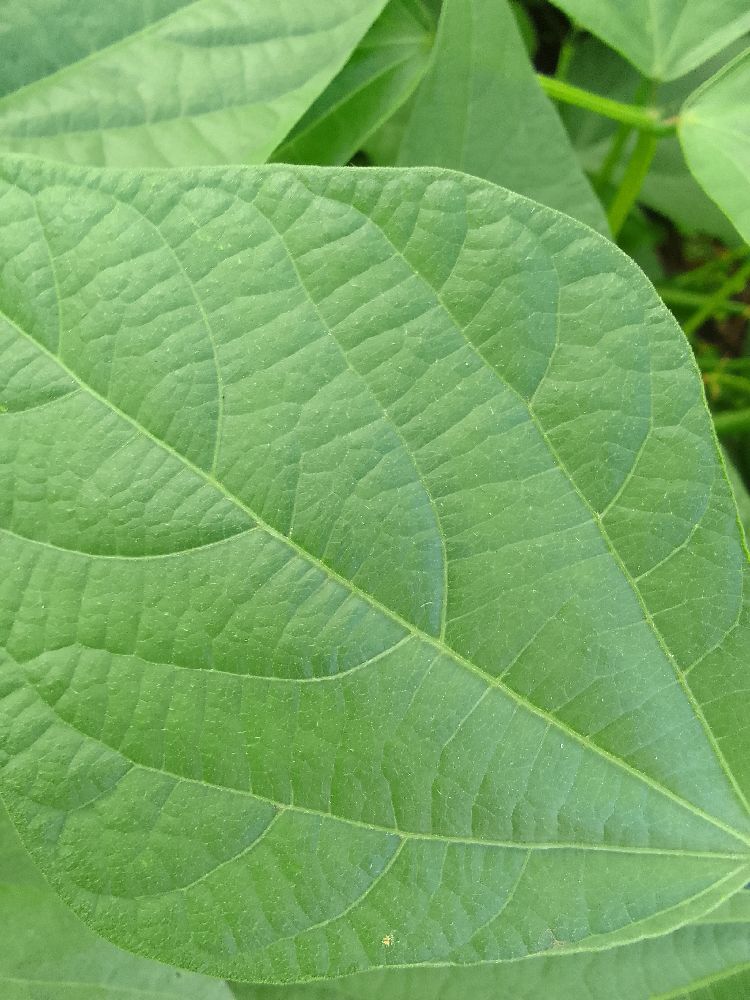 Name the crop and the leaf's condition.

common bean, healthy
